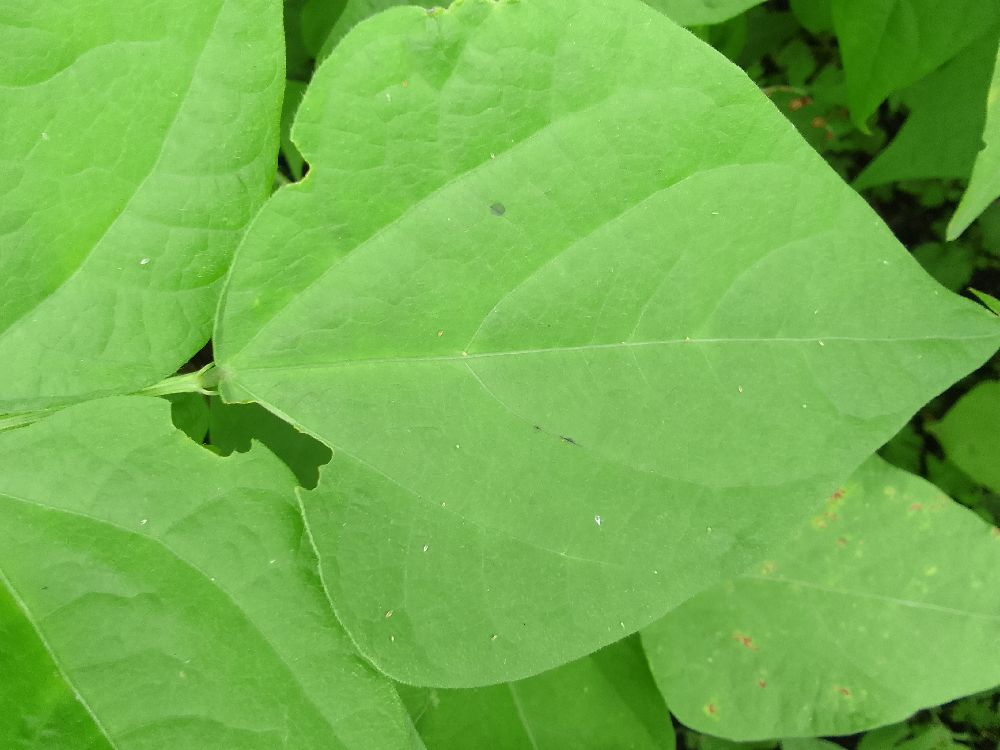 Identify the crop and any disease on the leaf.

common bean, healthy
